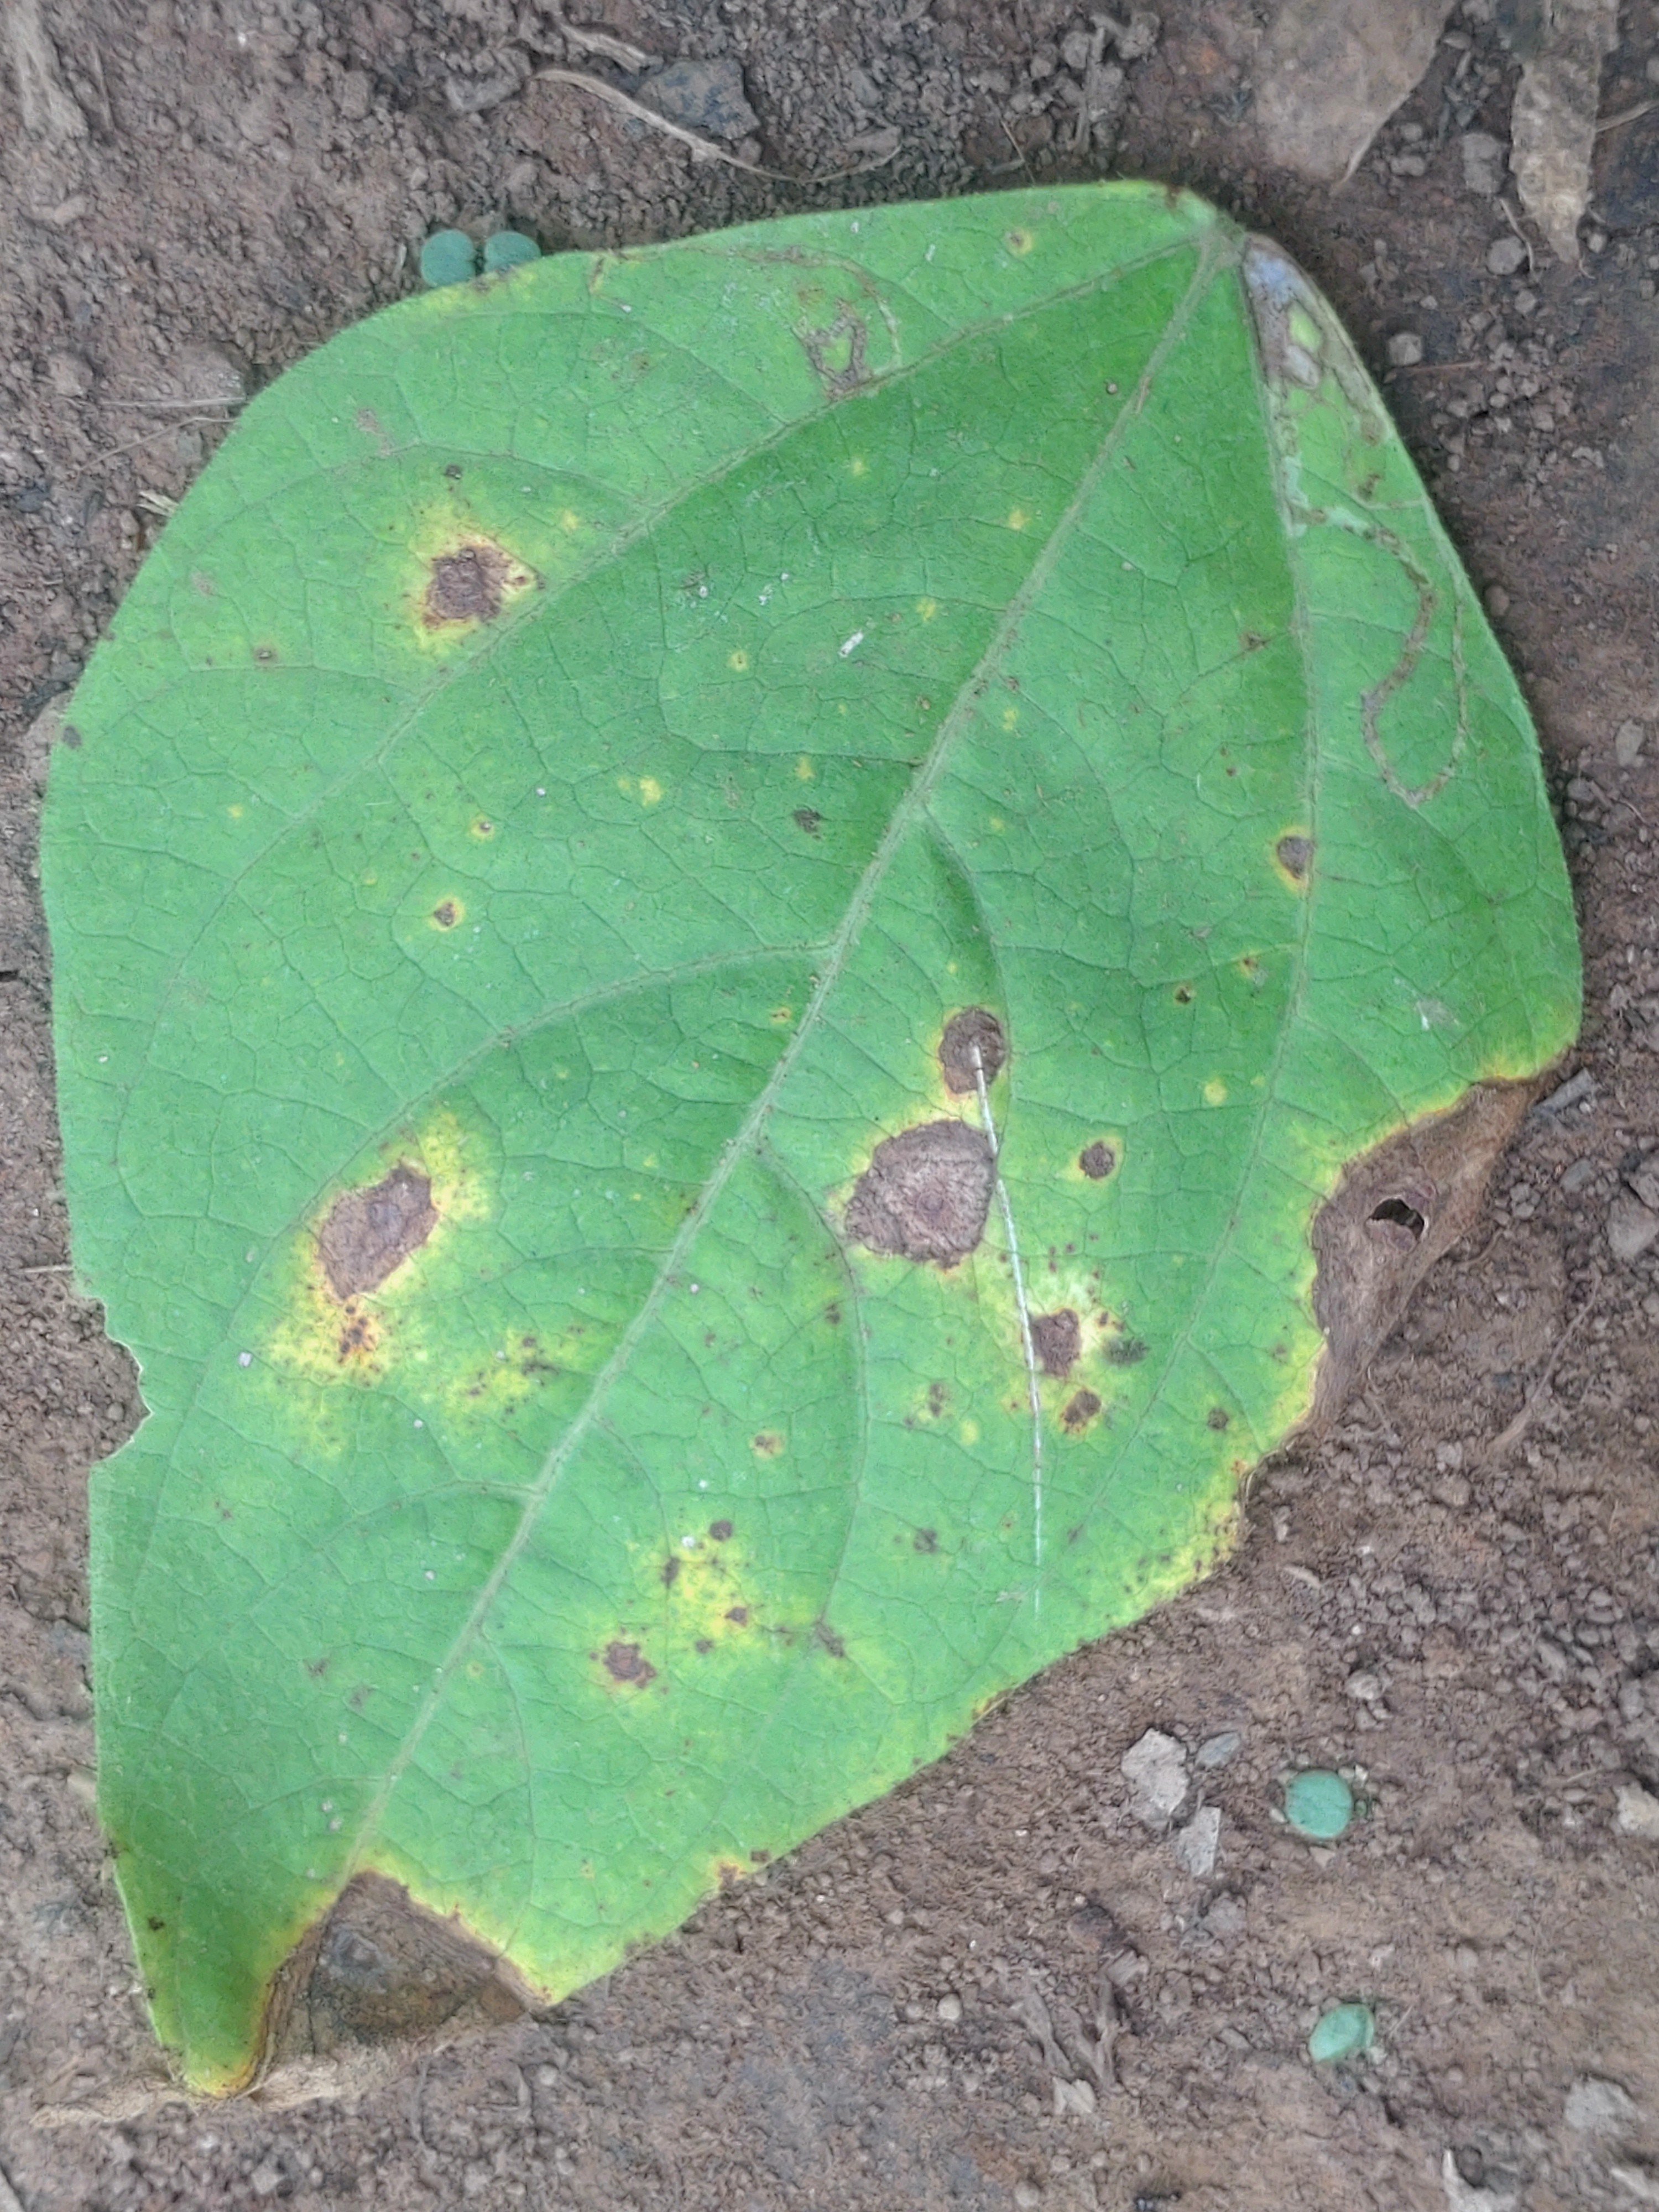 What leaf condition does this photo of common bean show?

rust
